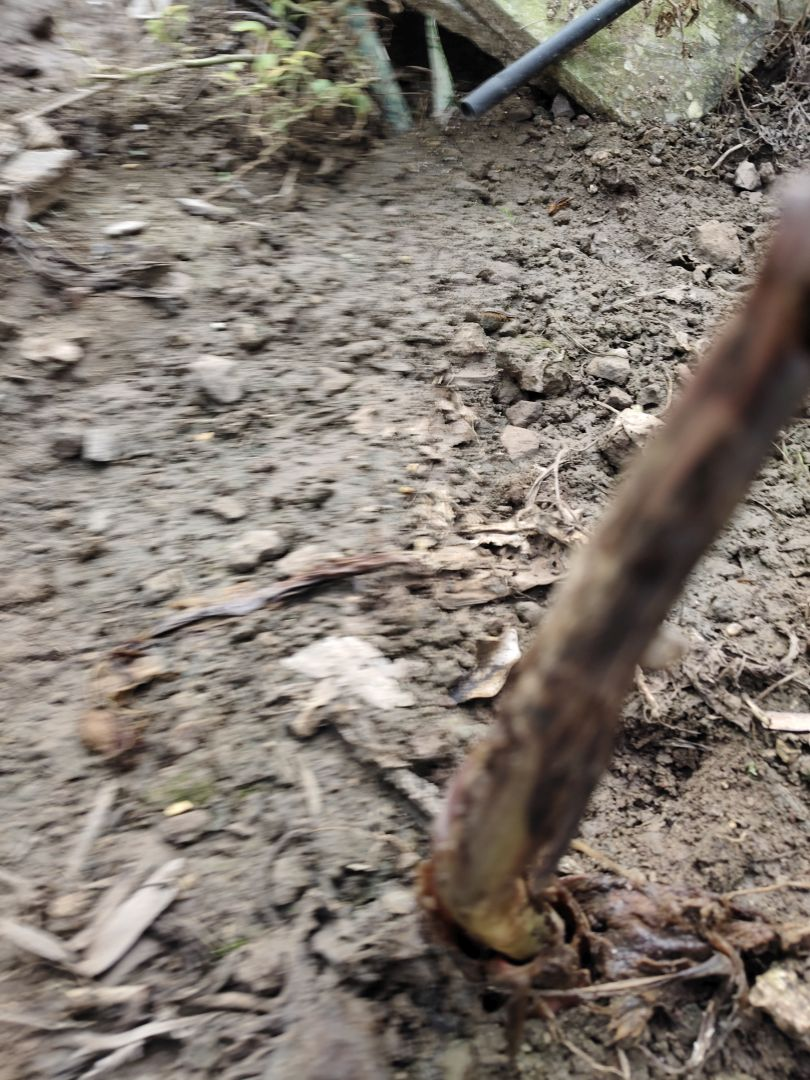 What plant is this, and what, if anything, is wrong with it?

taro, root rot
